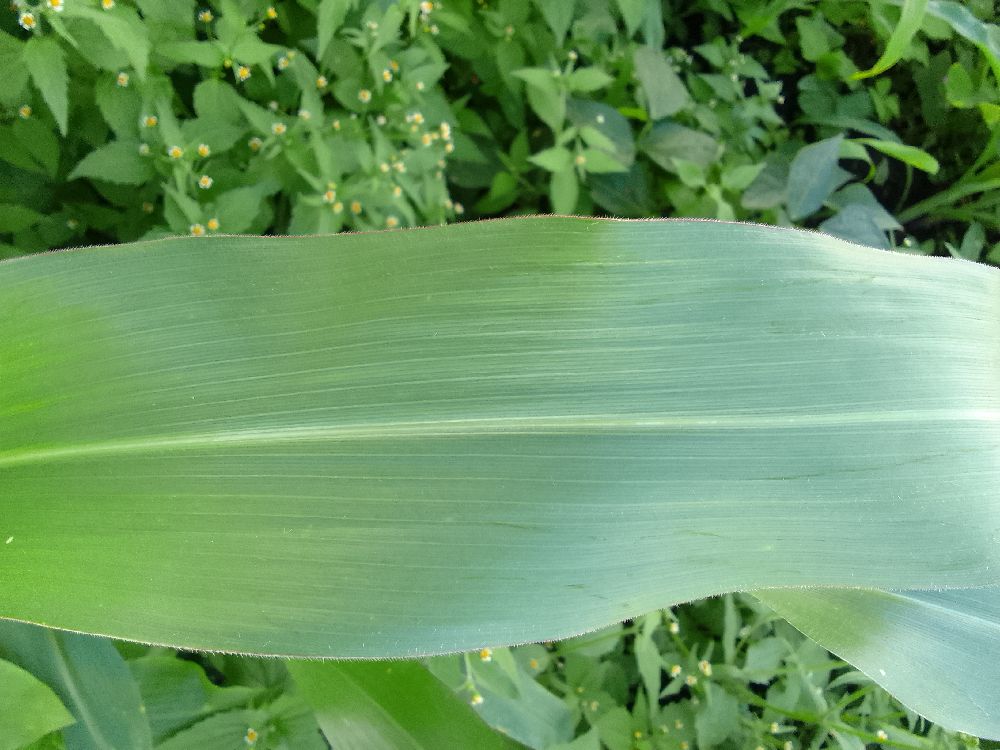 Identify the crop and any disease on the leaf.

maize, healthy
